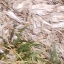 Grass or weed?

grass
